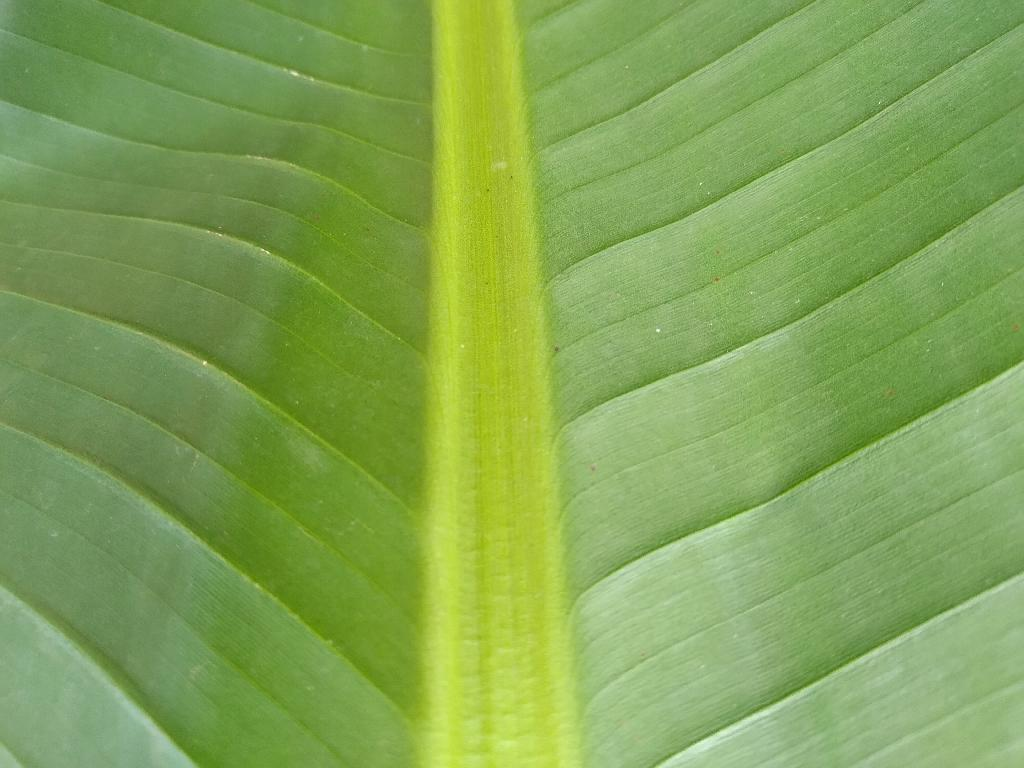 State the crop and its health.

banana, healthy
